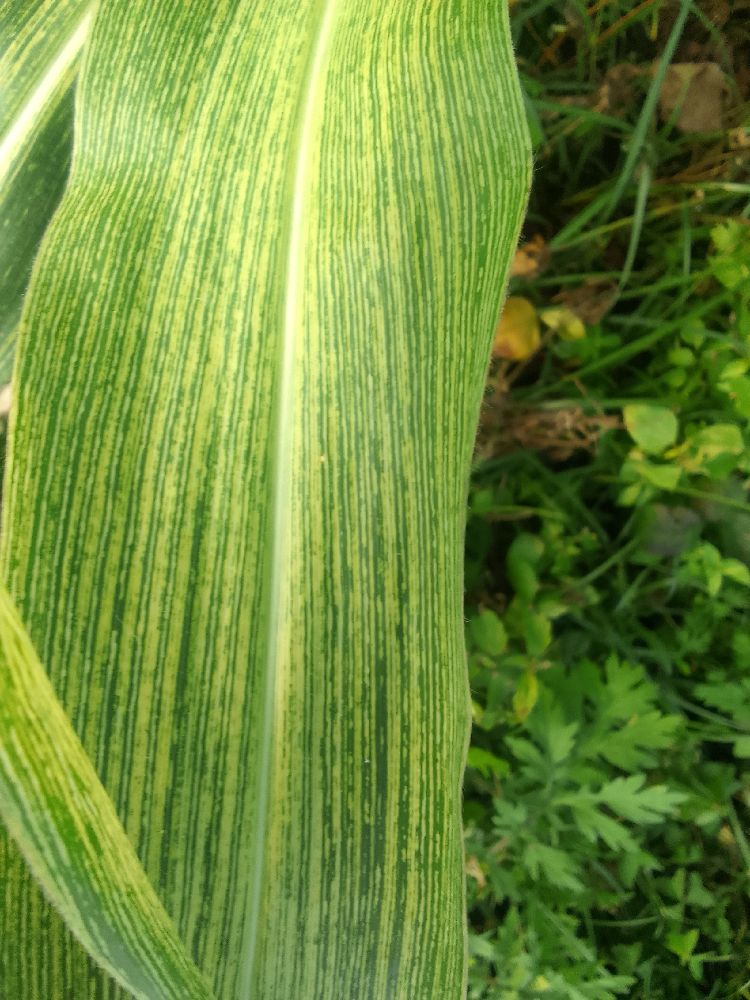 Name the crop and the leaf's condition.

maize, maize streak virus
